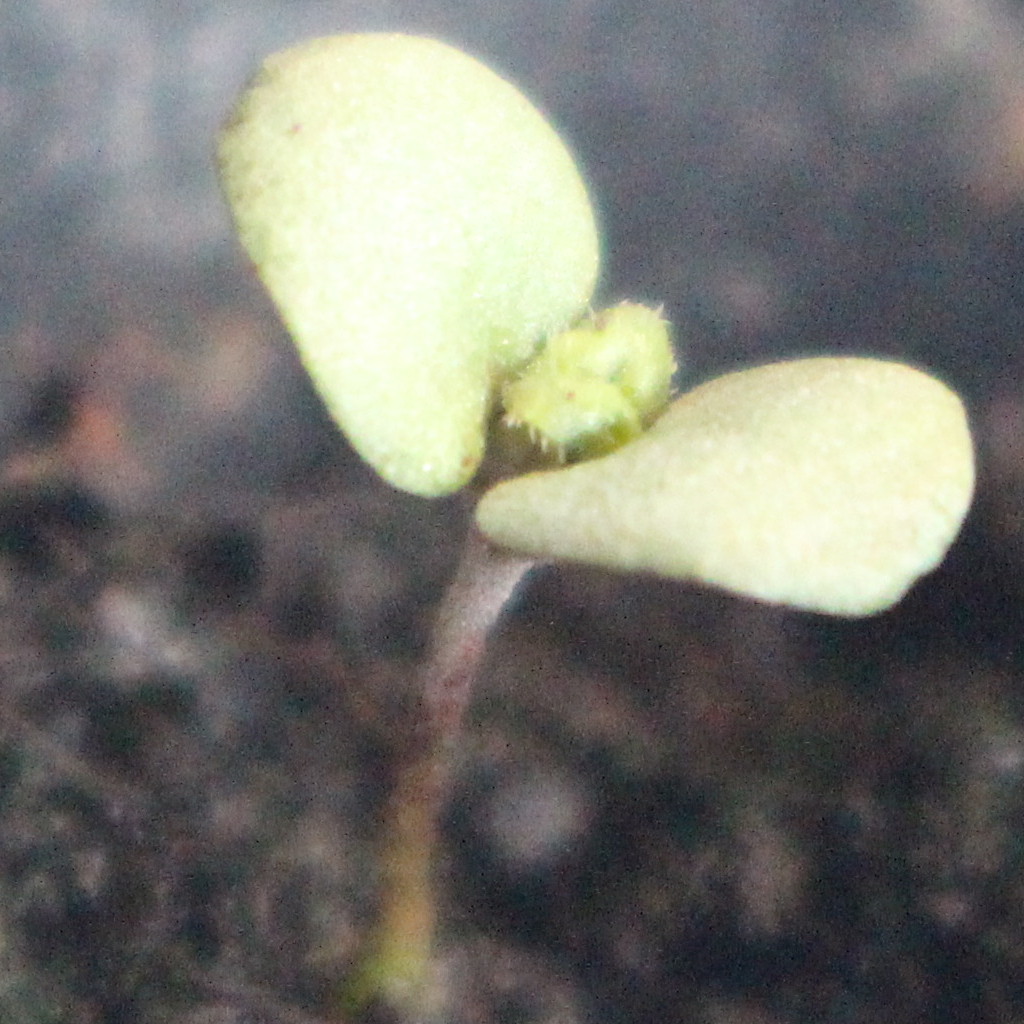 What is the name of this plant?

Veronica persica
